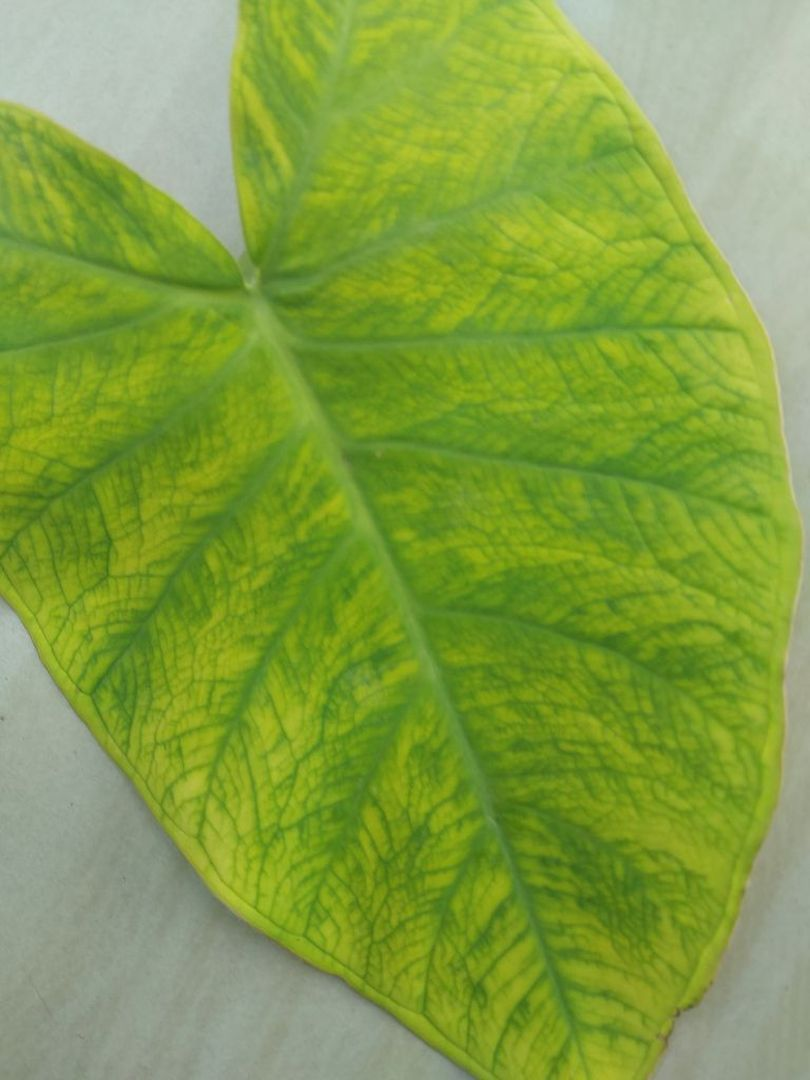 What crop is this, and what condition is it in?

taro, mosaic
